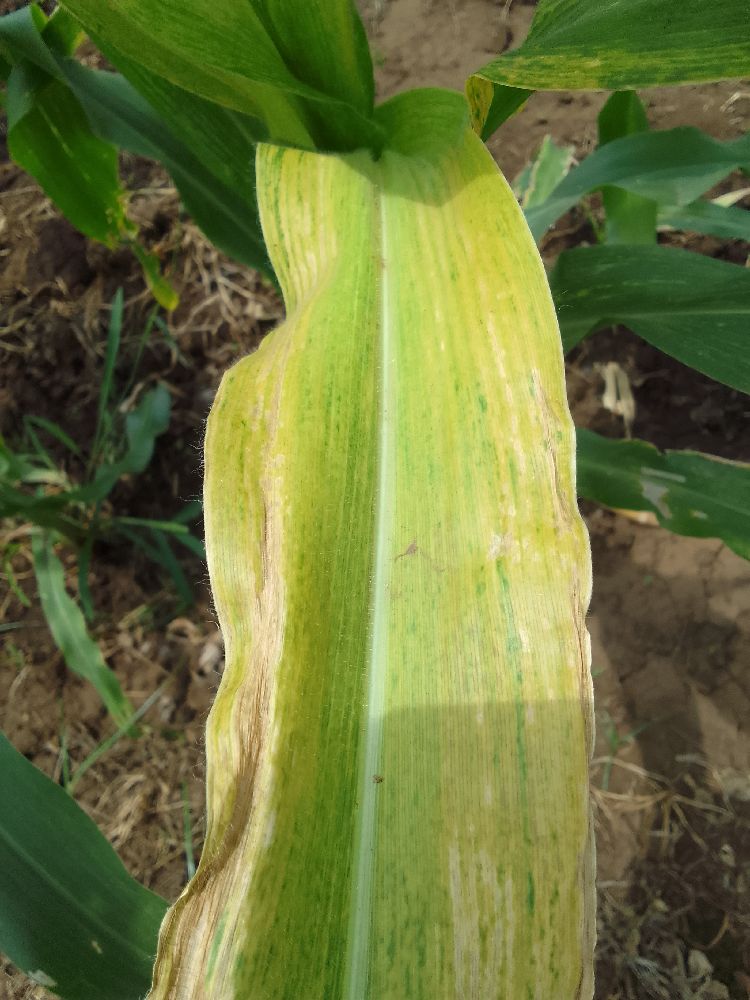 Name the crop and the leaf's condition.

maize, maize lethal necrosis
